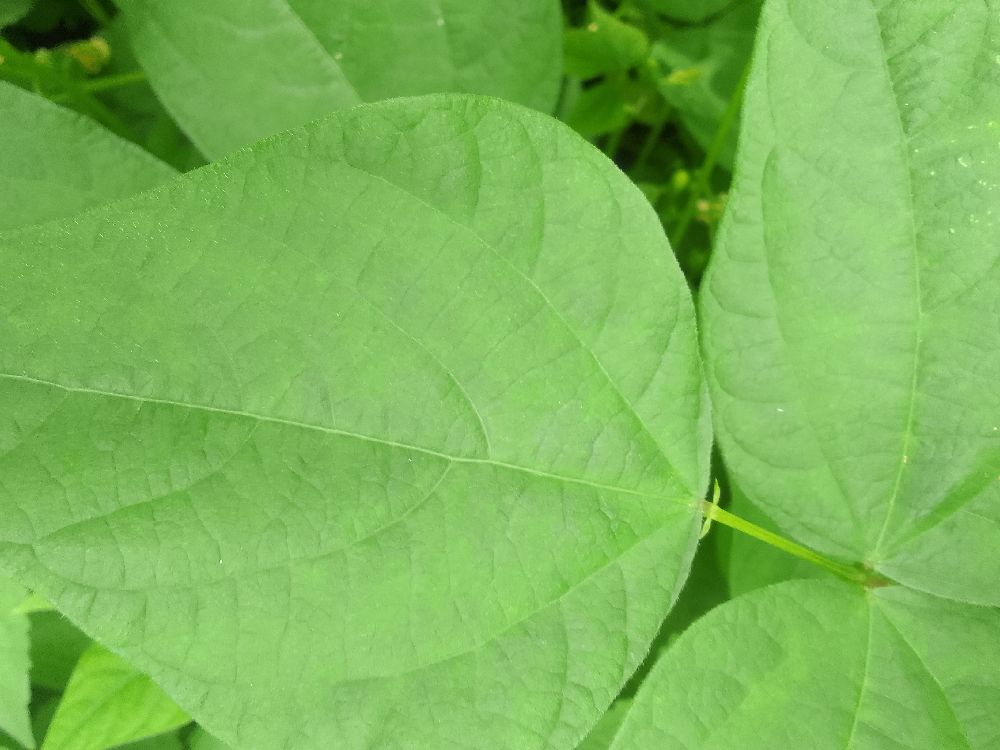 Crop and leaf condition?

common bean, healthy
